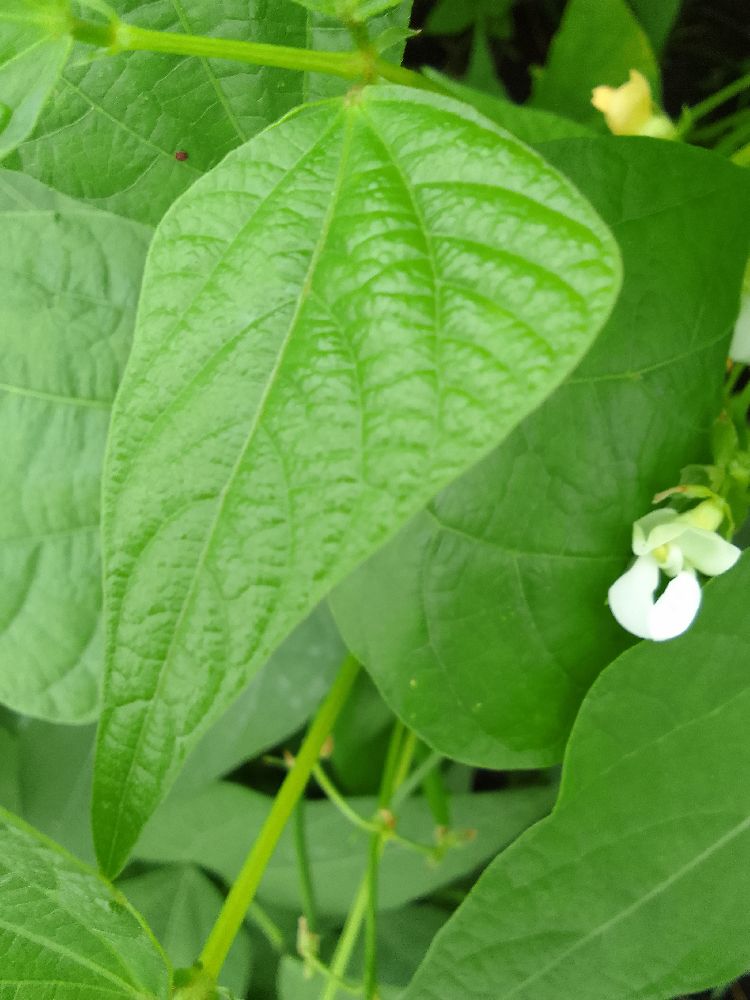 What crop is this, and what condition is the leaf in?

common bean, healthy
